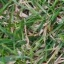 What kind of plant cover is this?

grass
